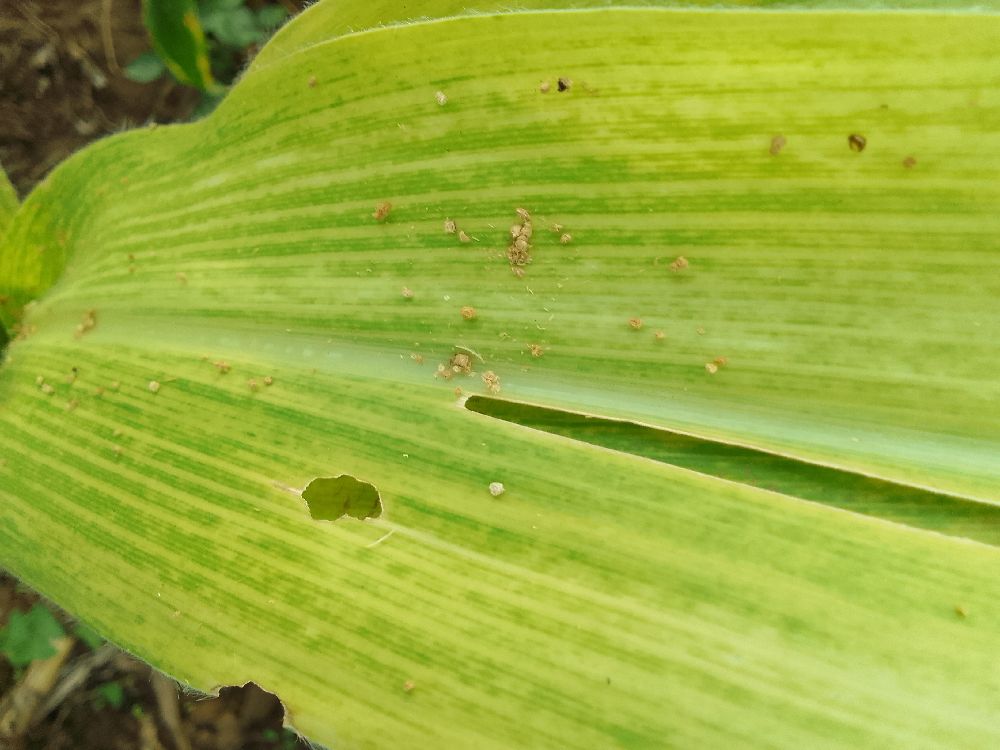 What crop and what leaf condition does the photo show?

maize, maize lethal necrosis
